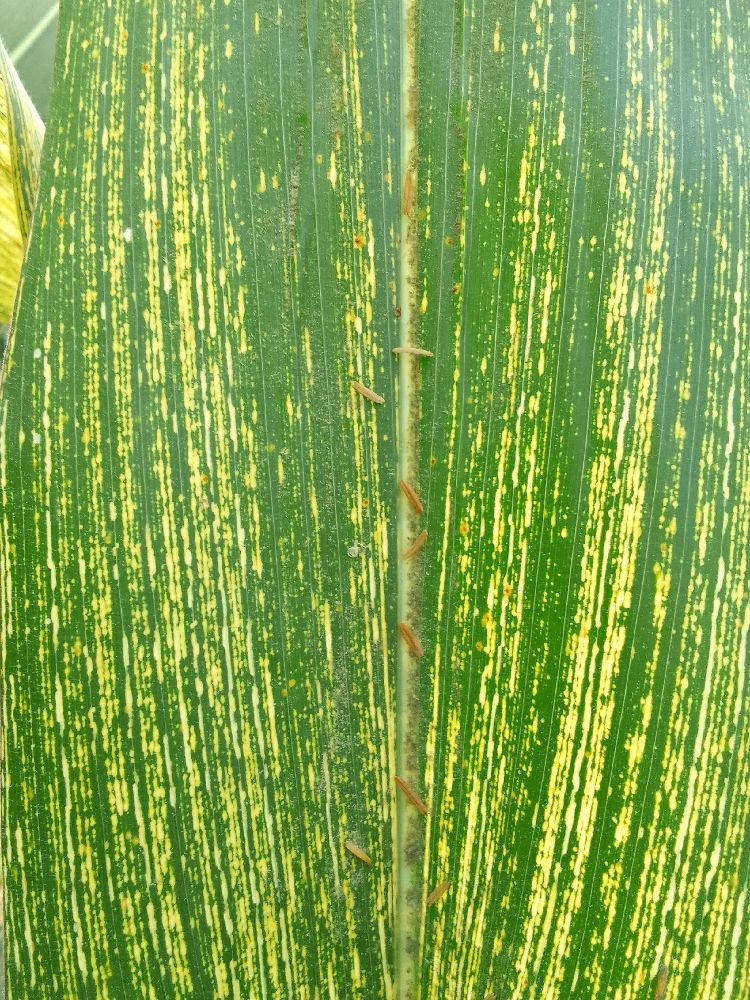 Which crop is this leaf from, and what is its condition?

maize, maize streak virus
